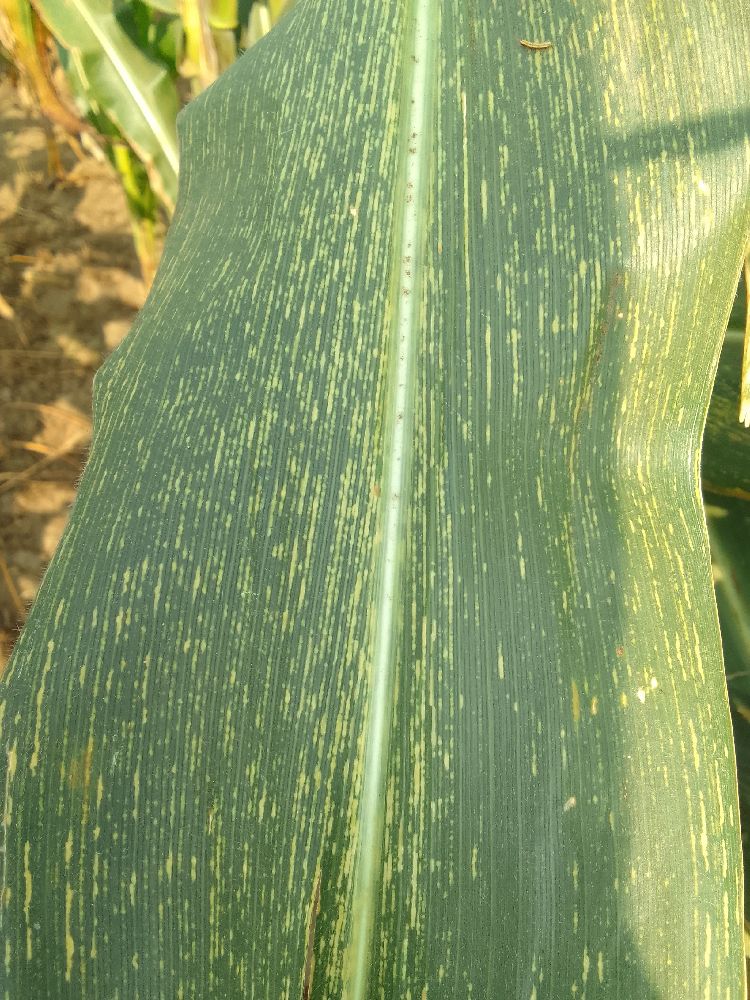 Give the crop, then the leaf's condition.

maize, maize streak virus
